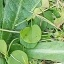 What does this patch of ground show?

structured weed
